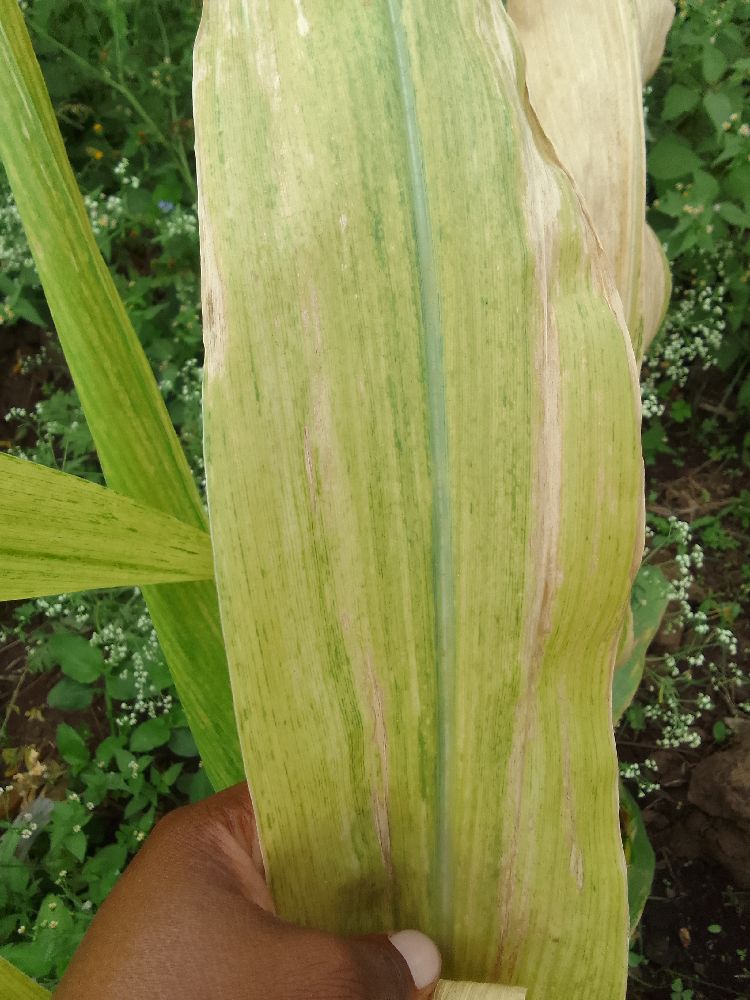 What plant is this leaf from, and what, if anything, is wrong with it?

maize, maize lethal necrosis
